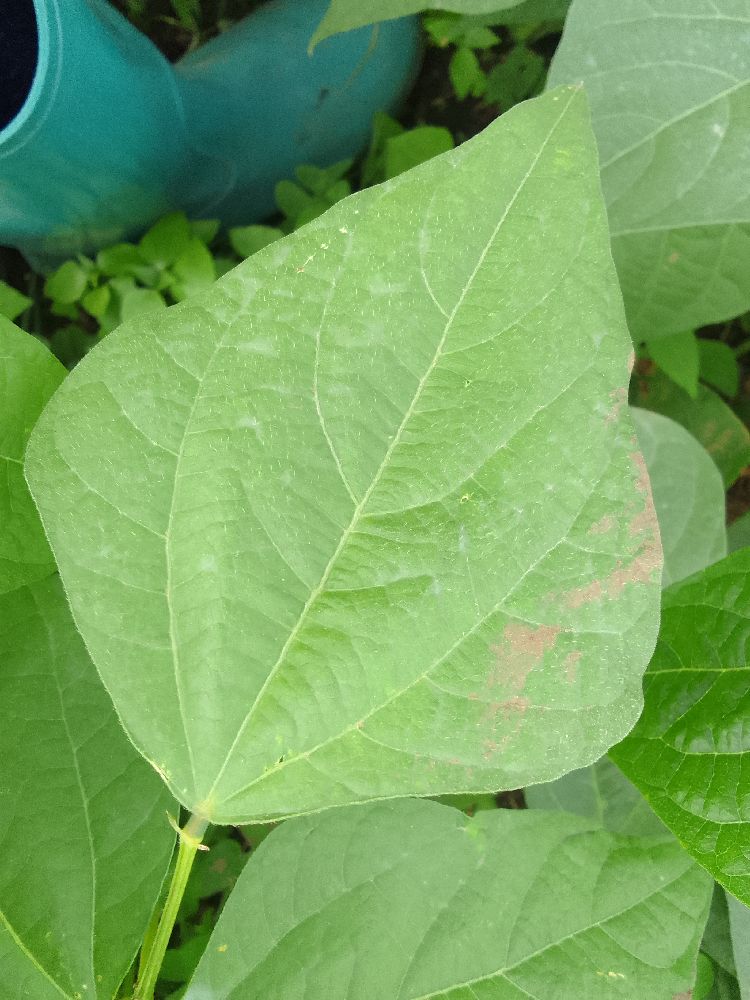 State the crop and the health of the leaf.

common bean, healthy
